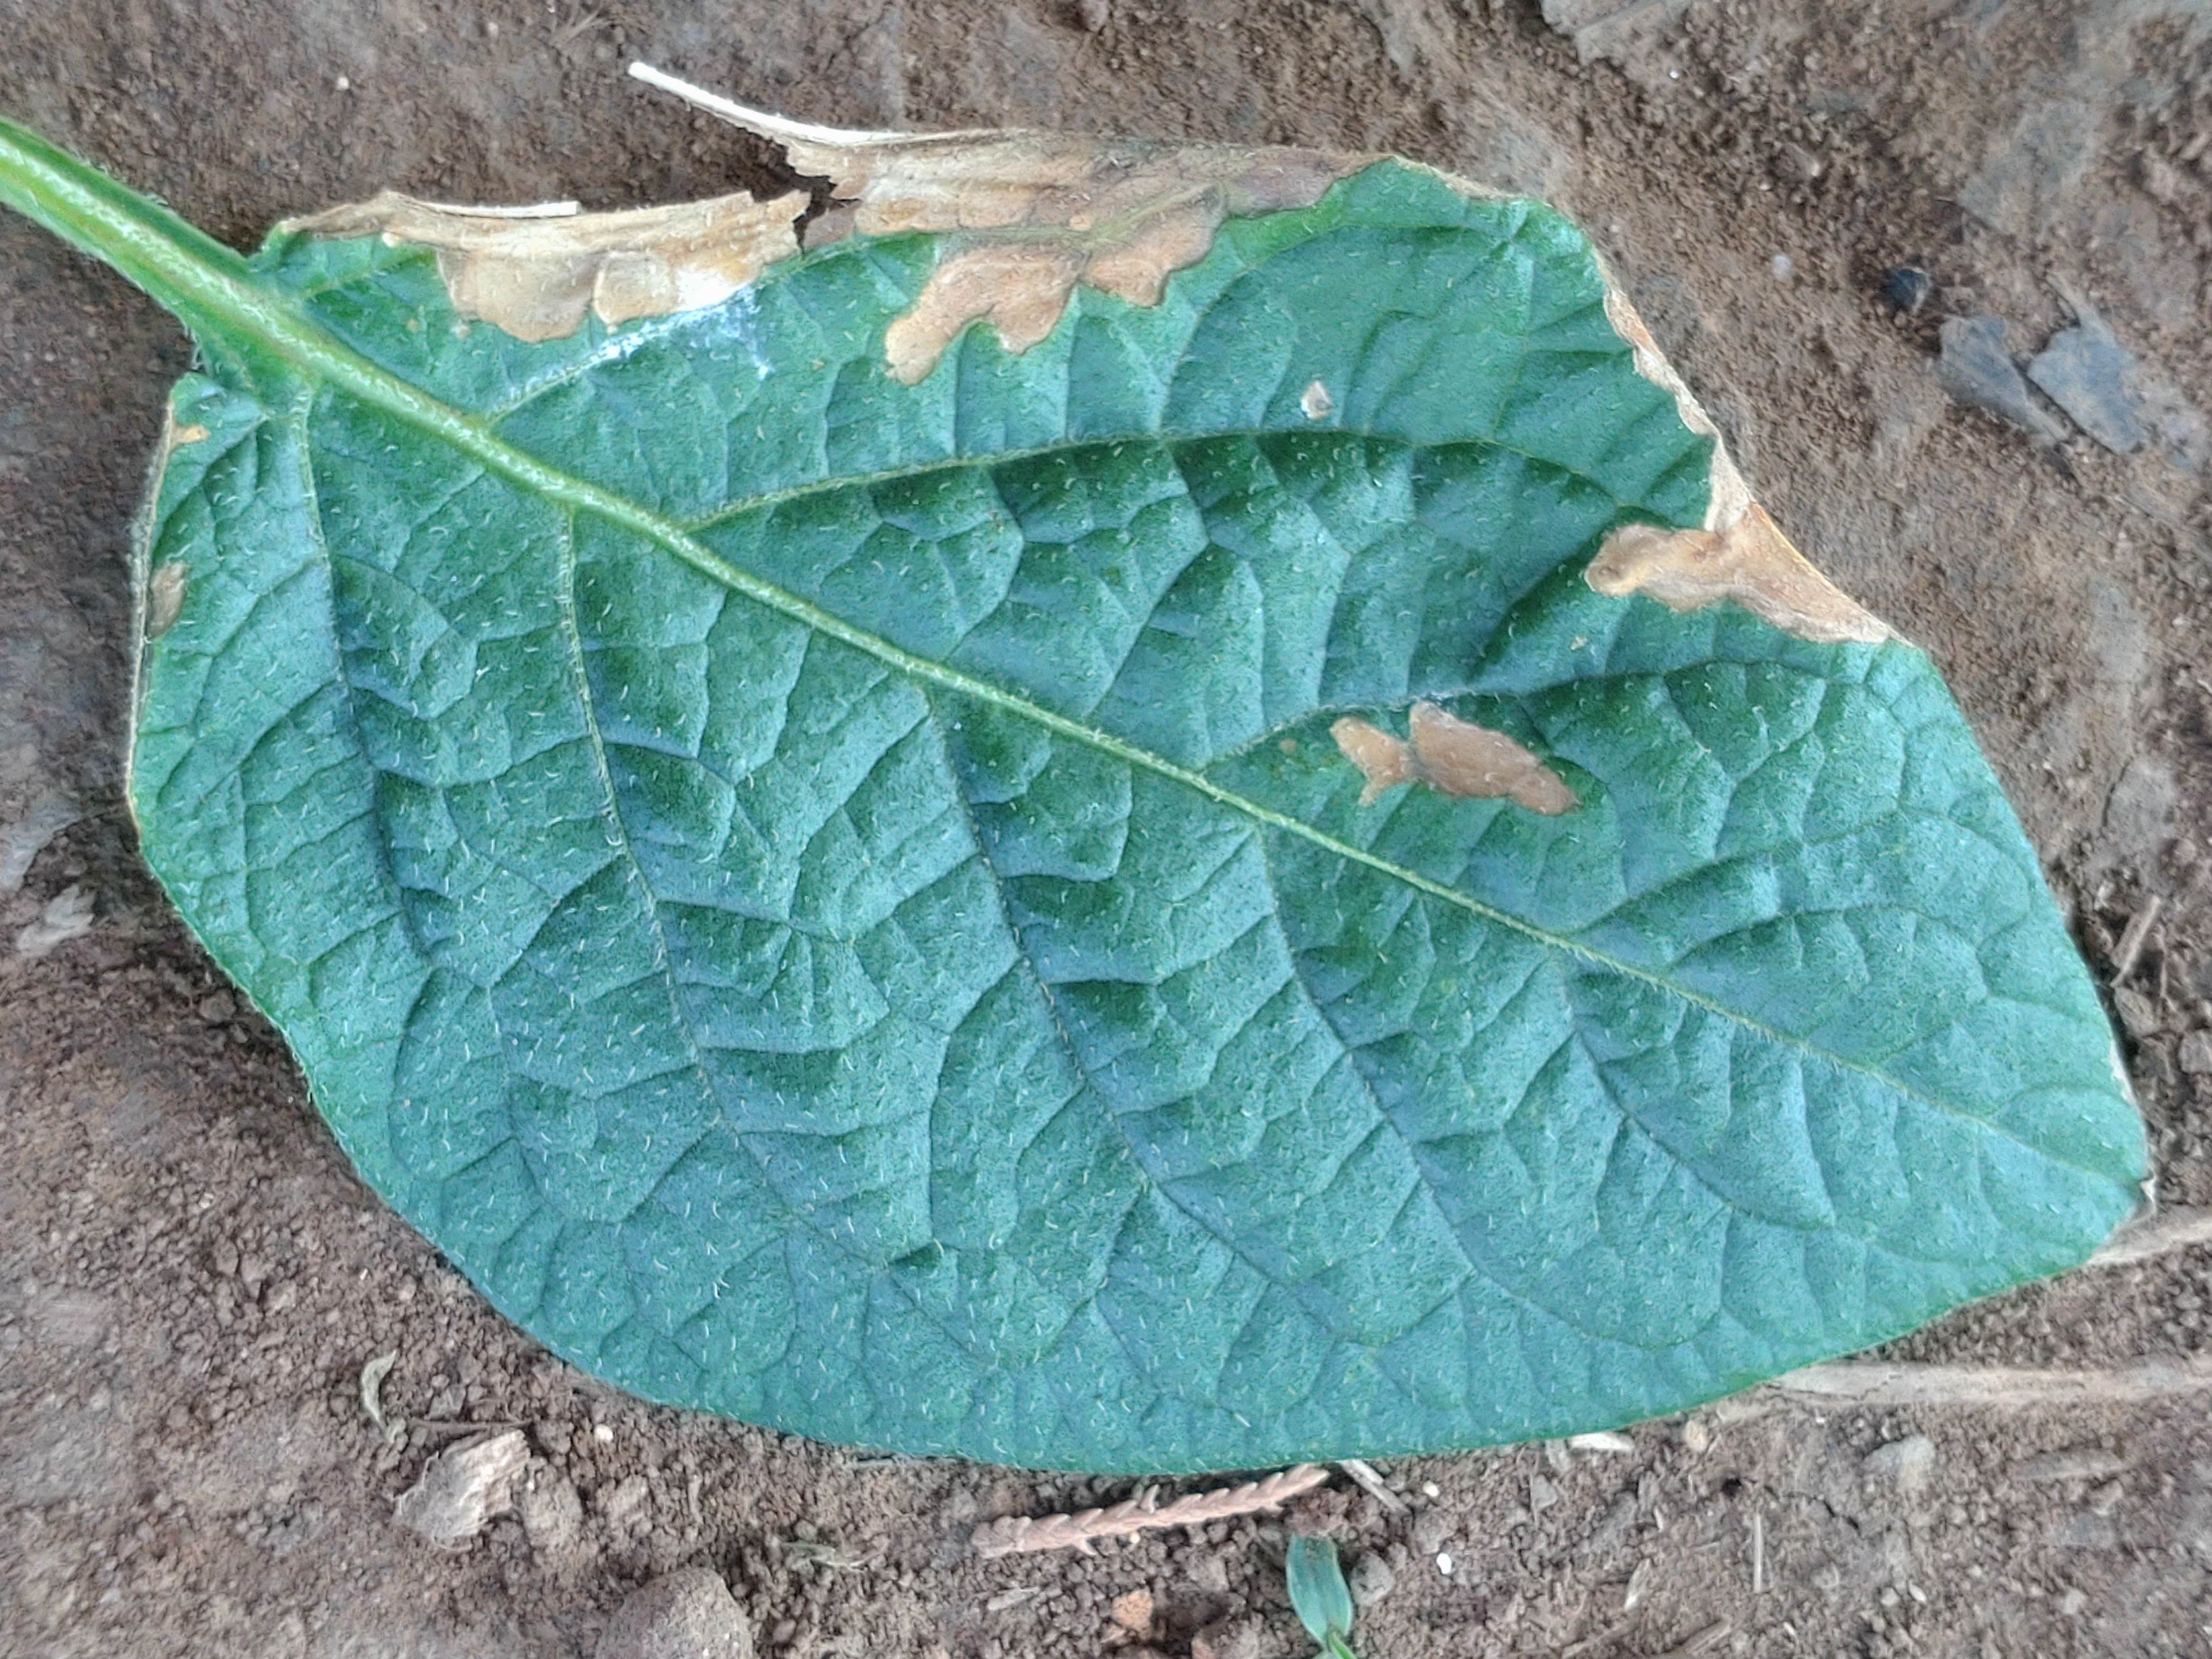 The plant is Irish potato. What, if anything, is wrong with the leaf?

early blight
